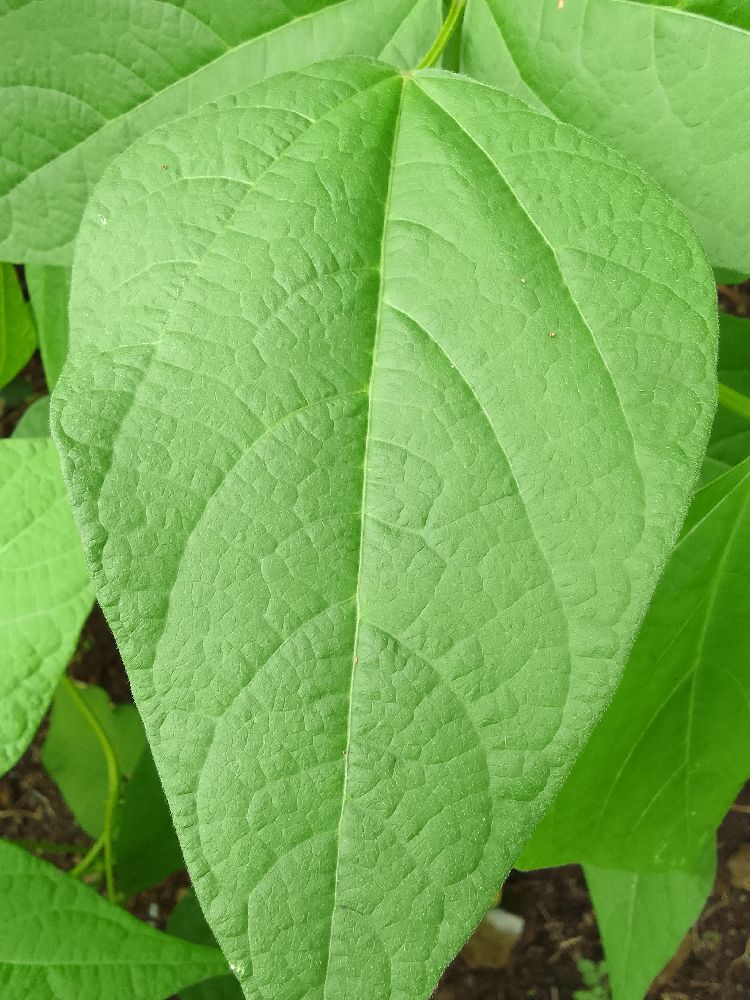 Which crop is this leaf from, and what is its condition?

common bean, healthy
